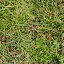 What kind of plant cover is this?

grass
